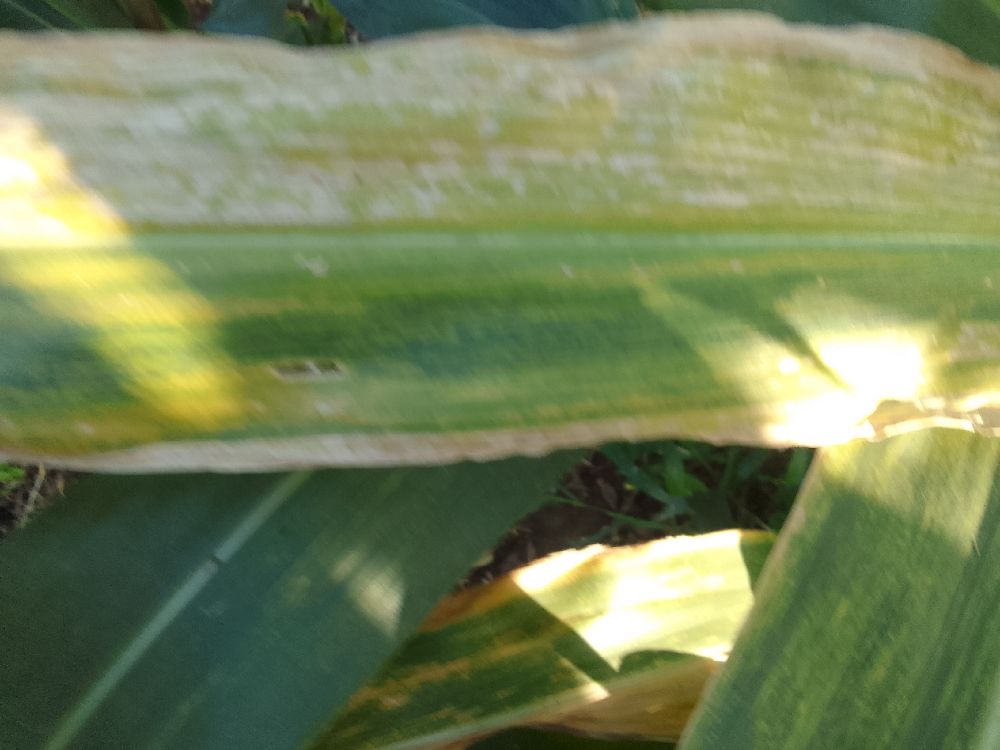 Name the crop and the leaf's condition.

maize, maize lethal necrosis
